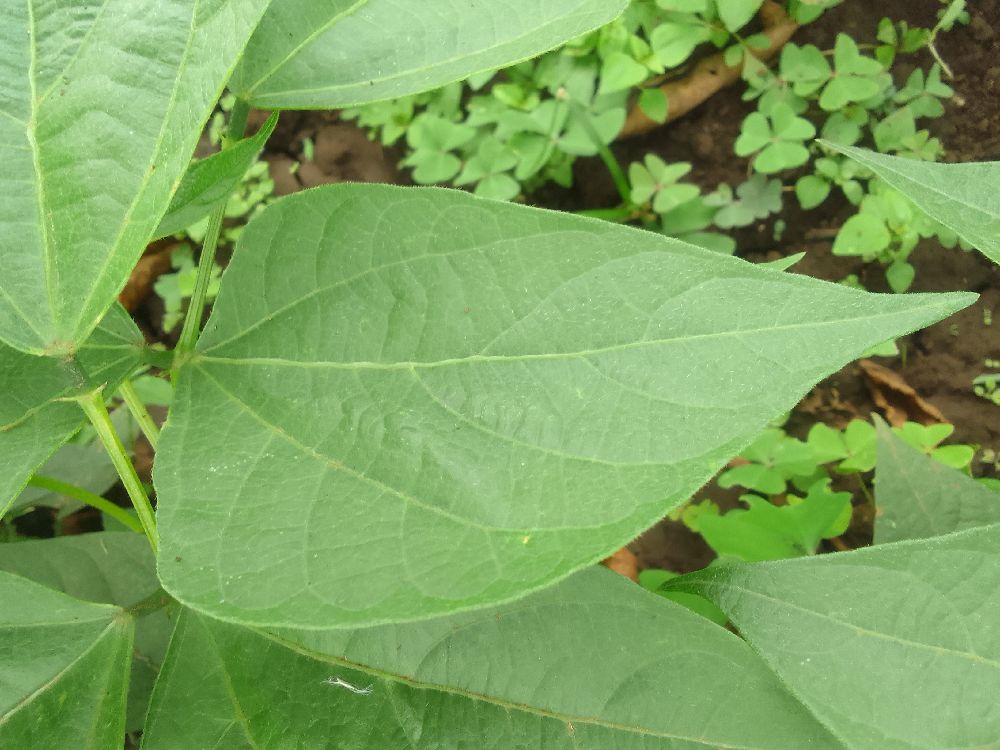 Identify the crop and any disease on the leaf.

common bean, healthy
